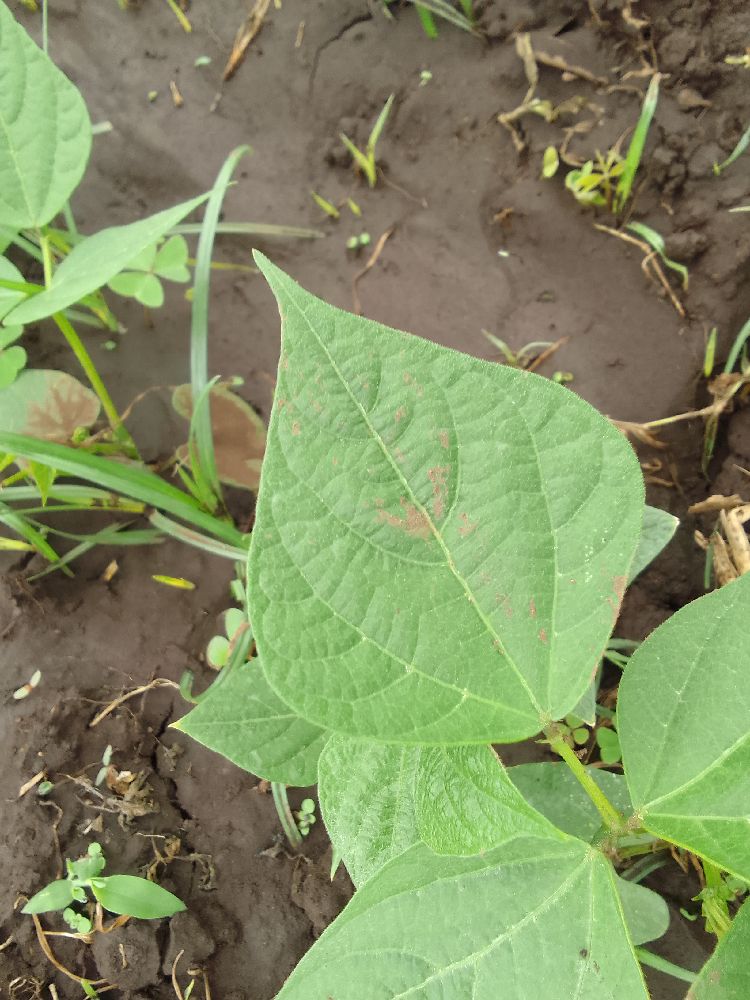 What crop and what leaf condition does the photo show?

common bean, healthy
